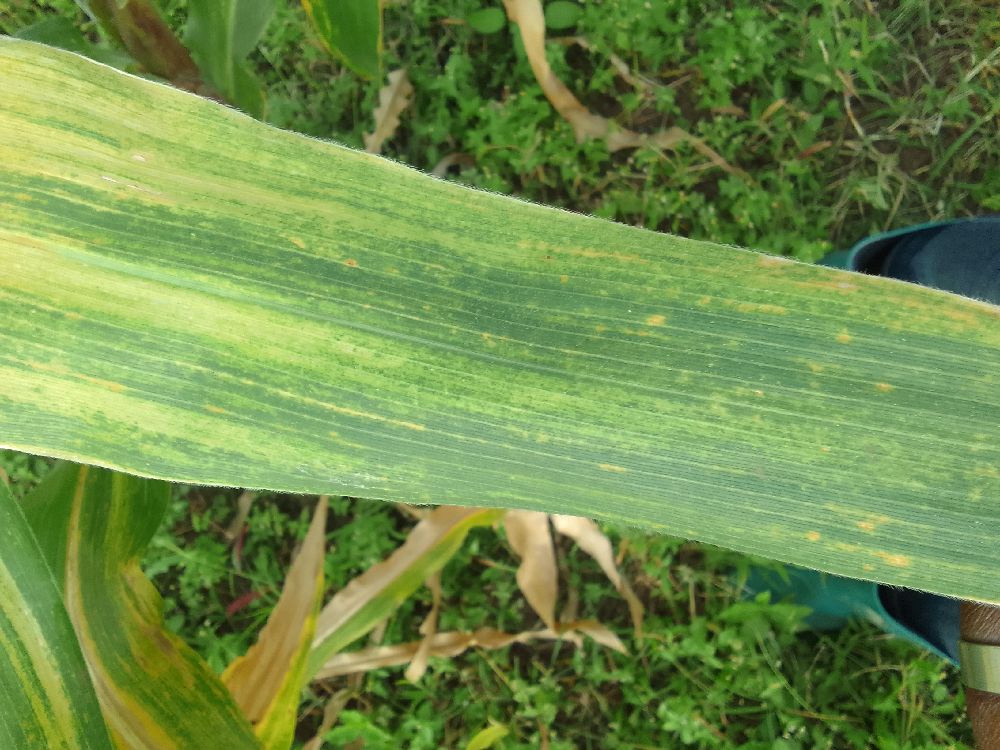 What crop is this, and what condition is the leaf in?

maize, maize lethal necrosis
